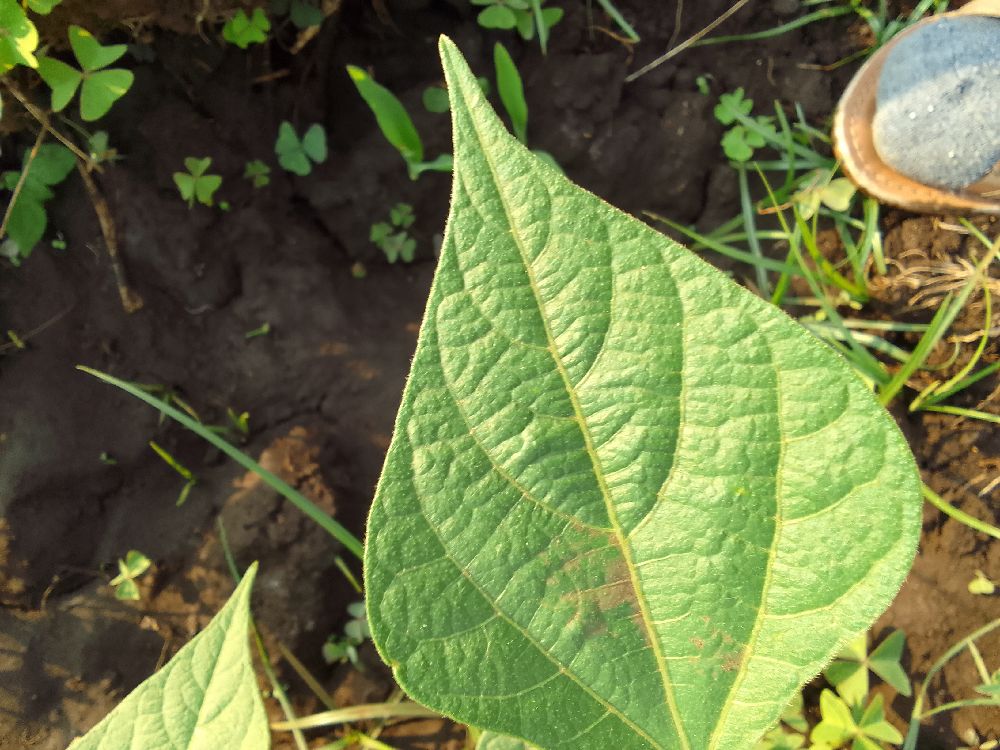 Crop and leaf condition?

common bean, healthy
